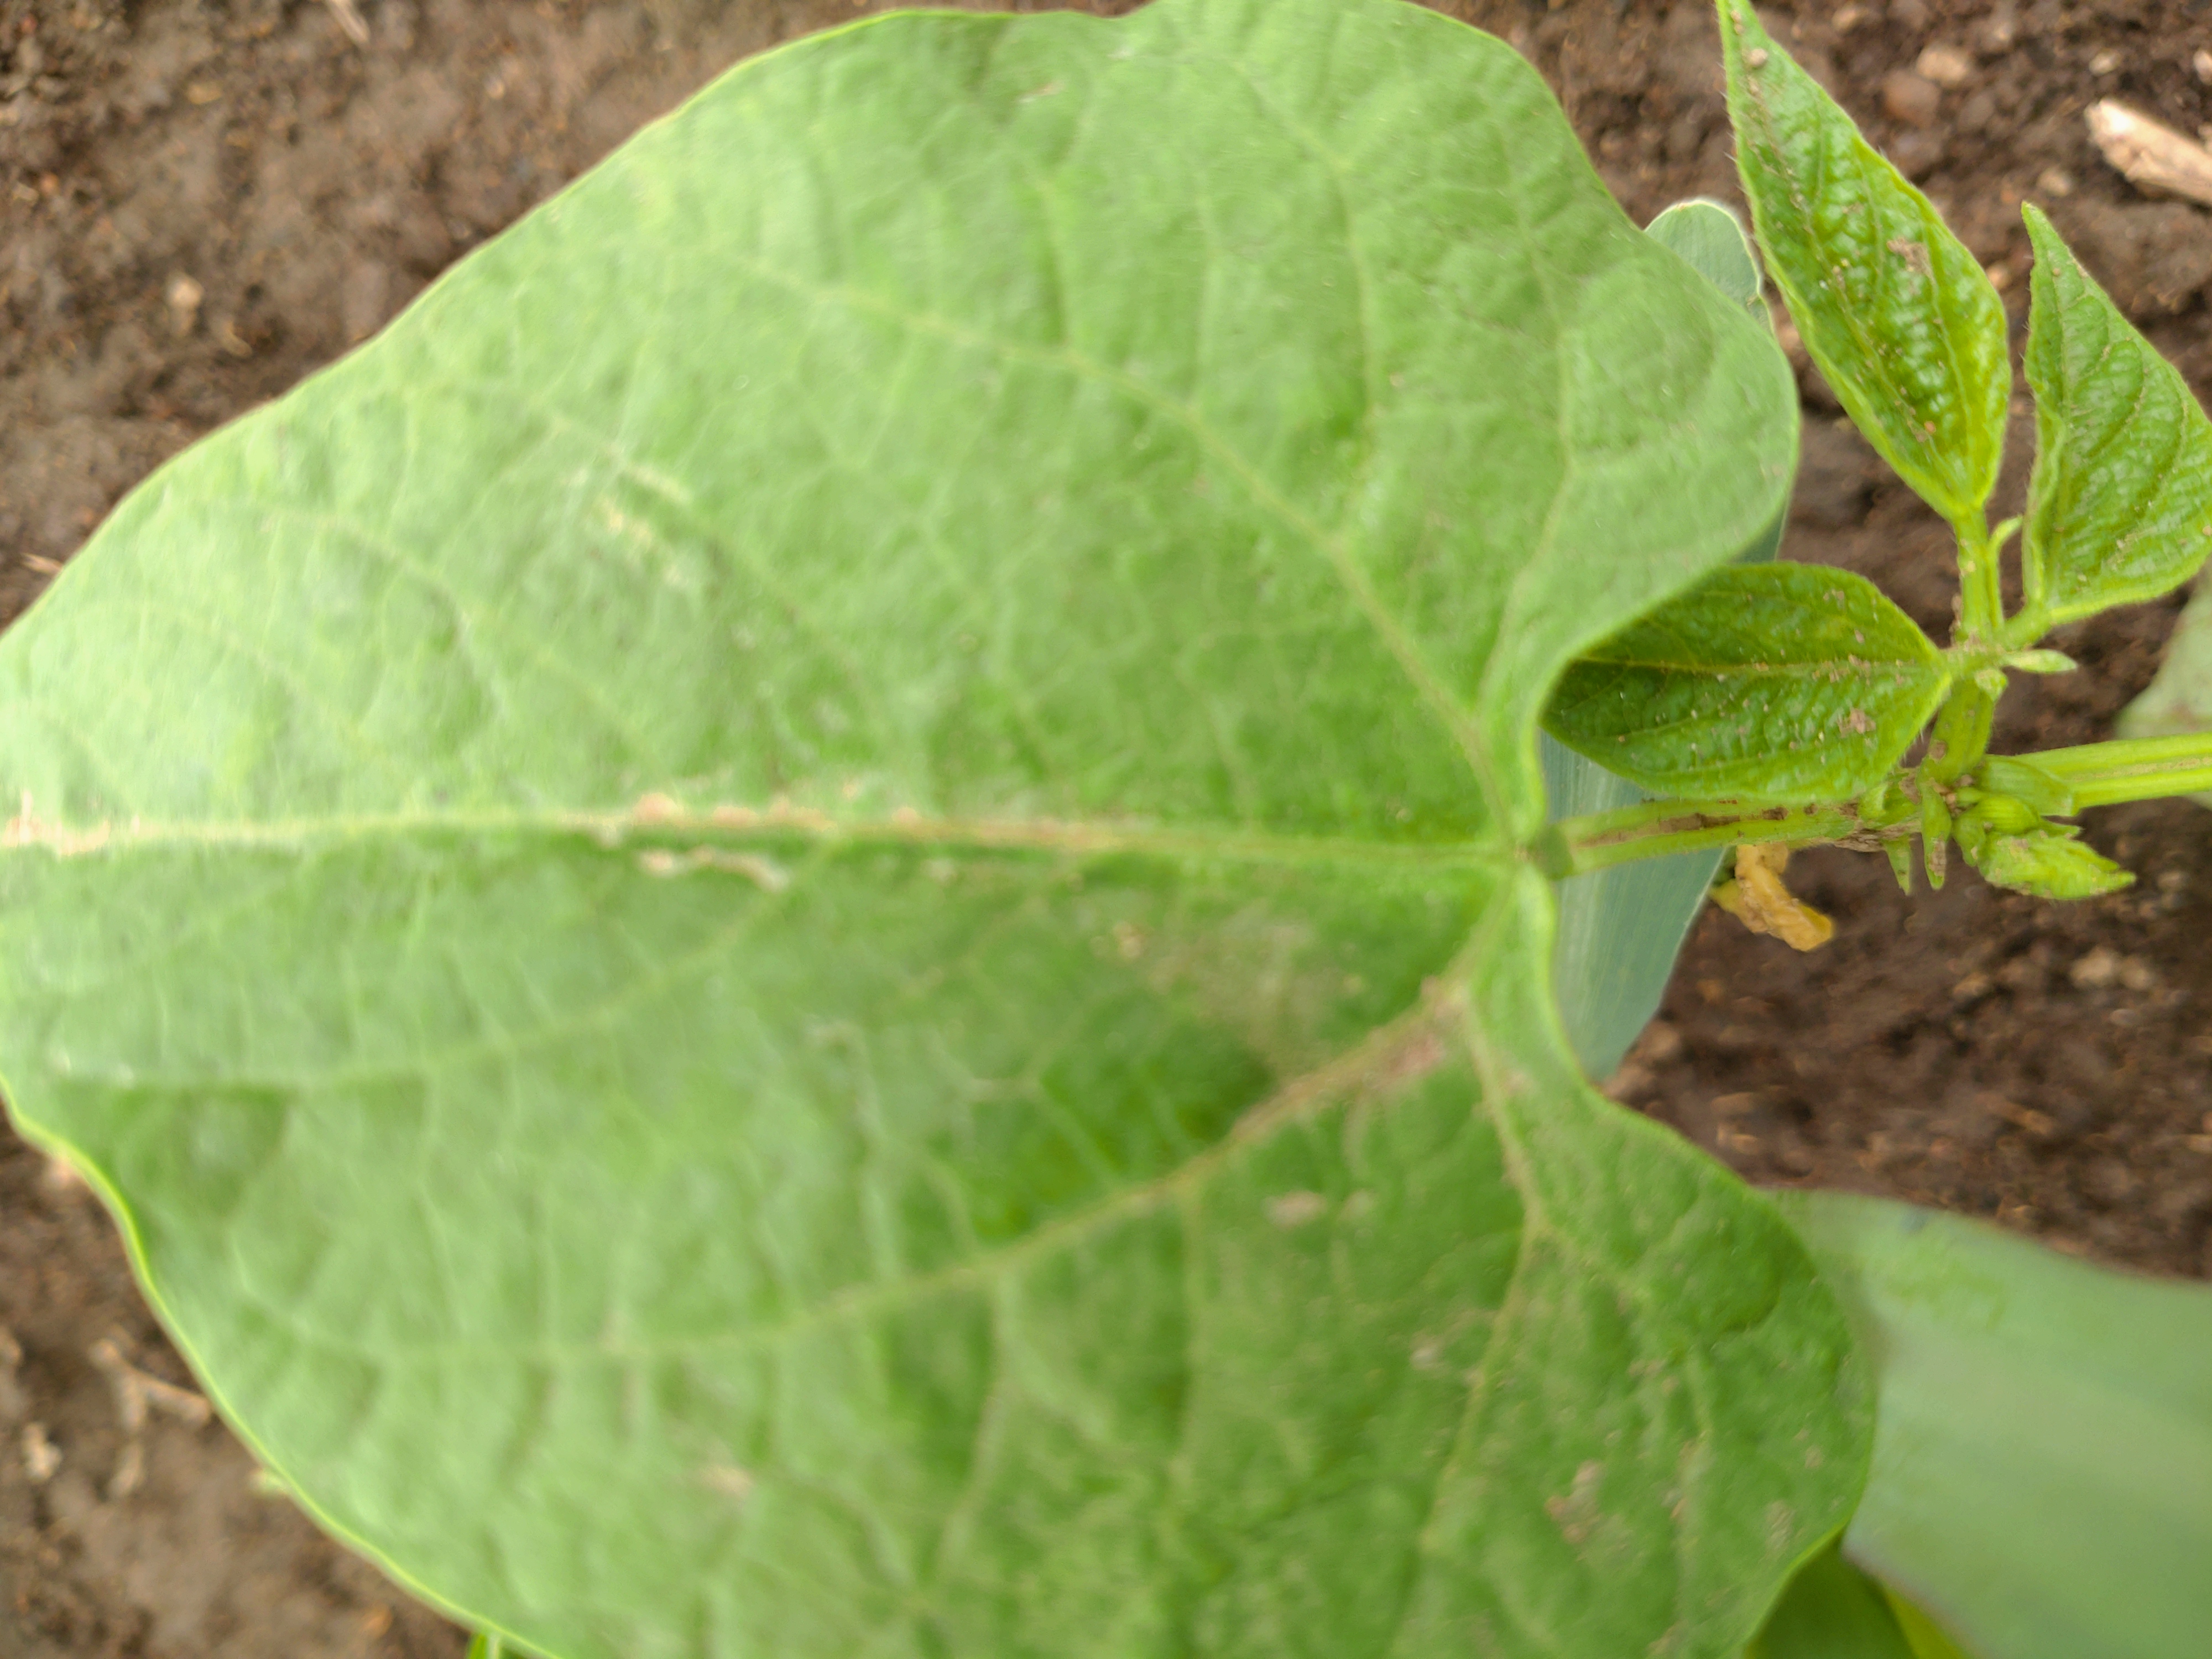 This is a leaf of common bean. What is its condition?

healthy
